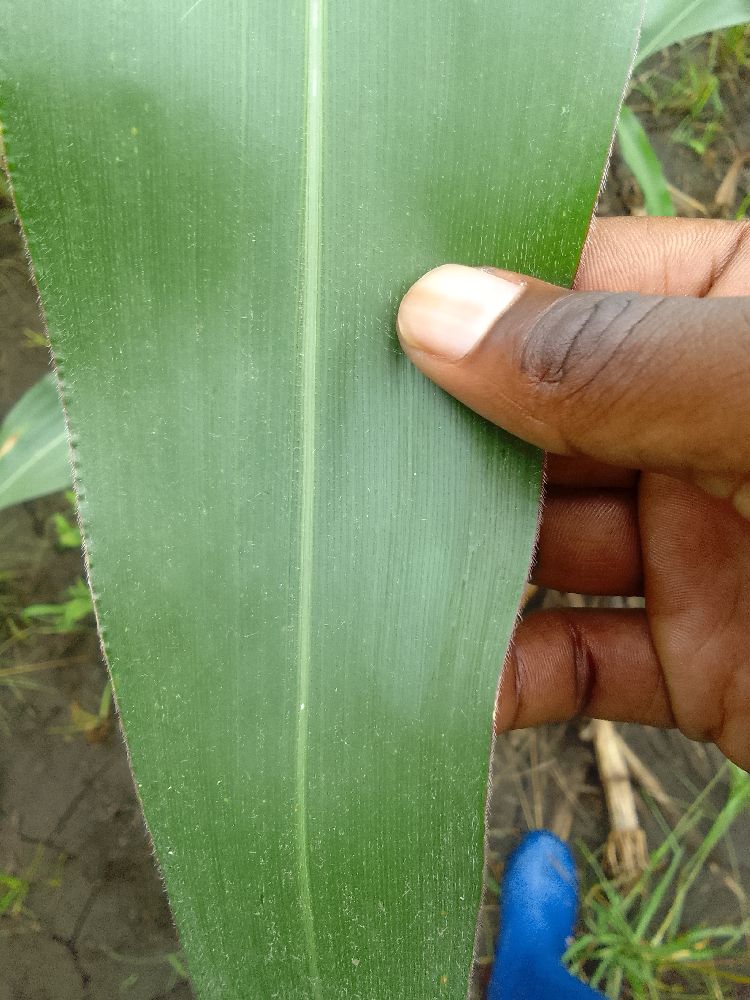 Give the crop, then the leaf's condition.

maize, healthy
